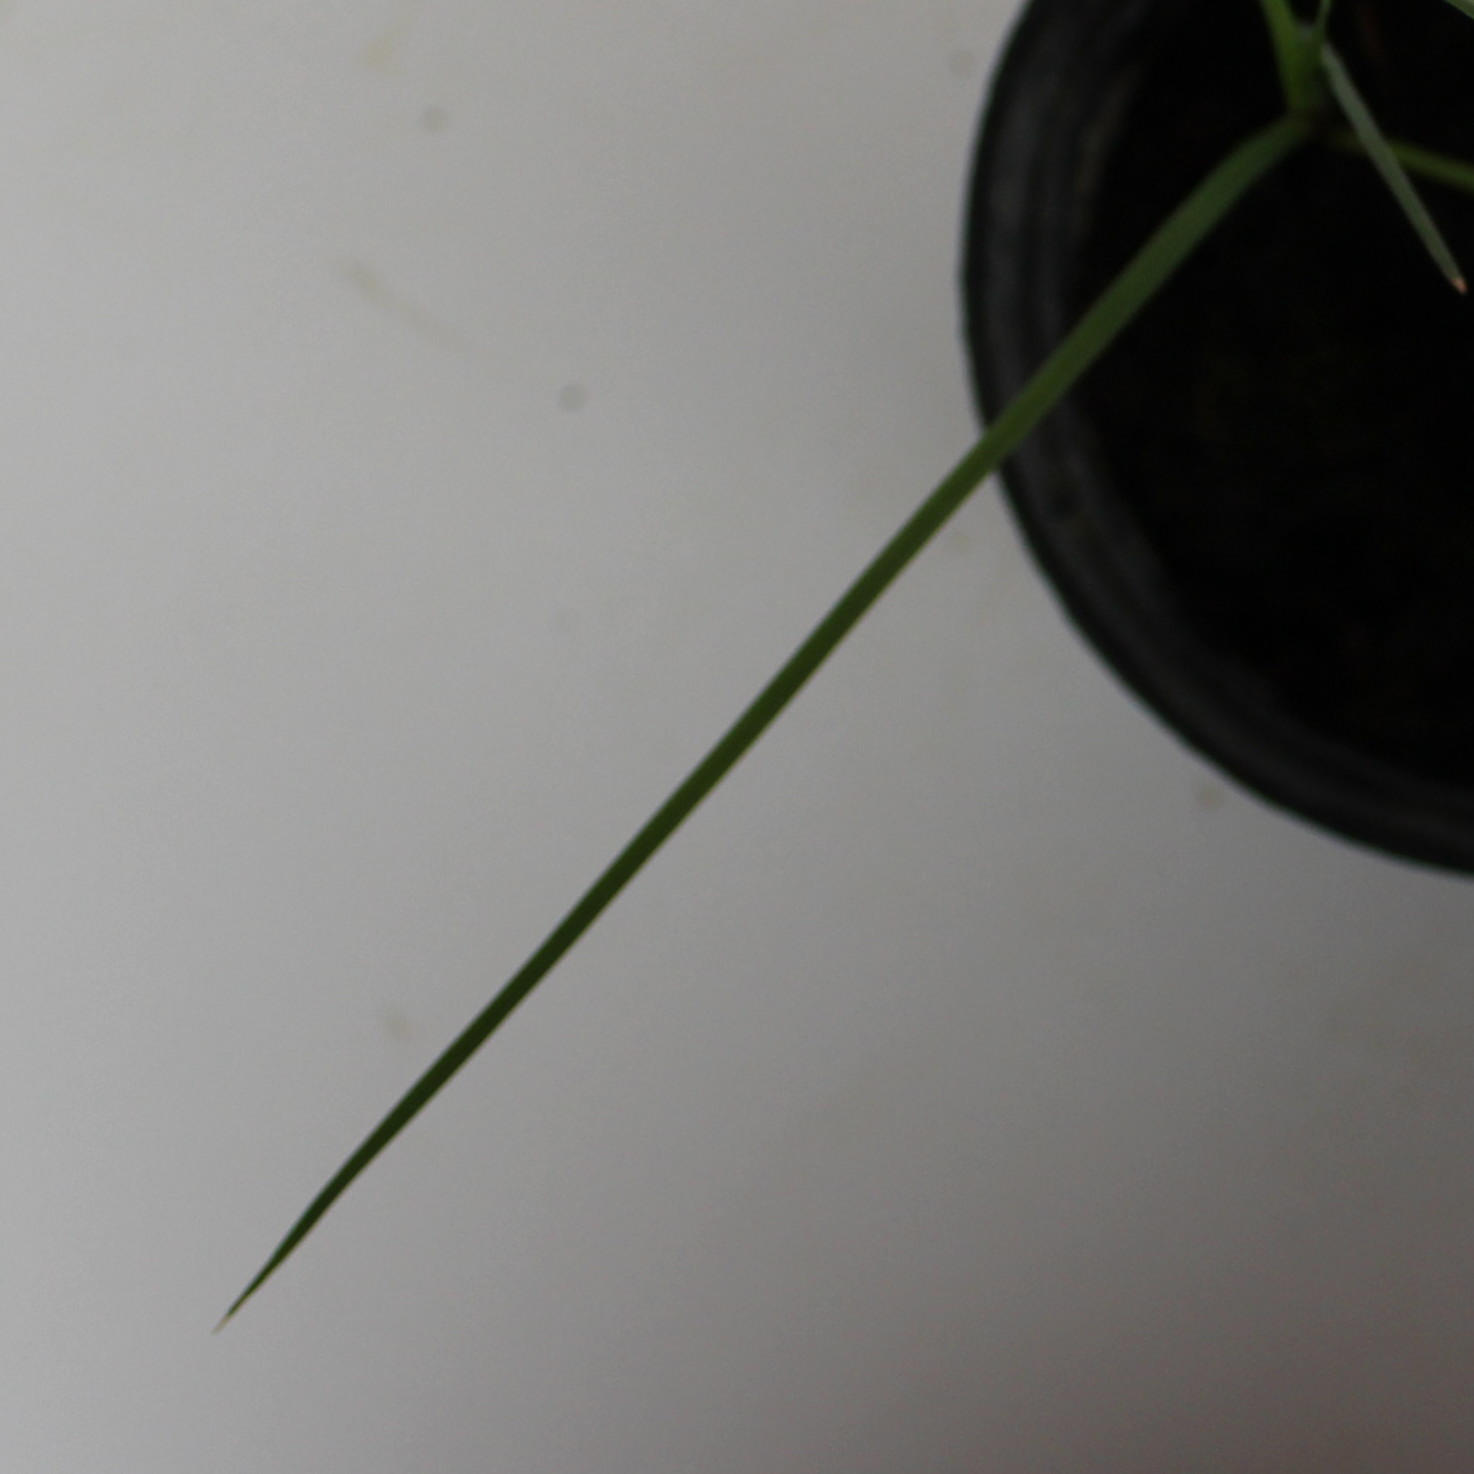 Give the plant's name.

Lolium multiflorum
